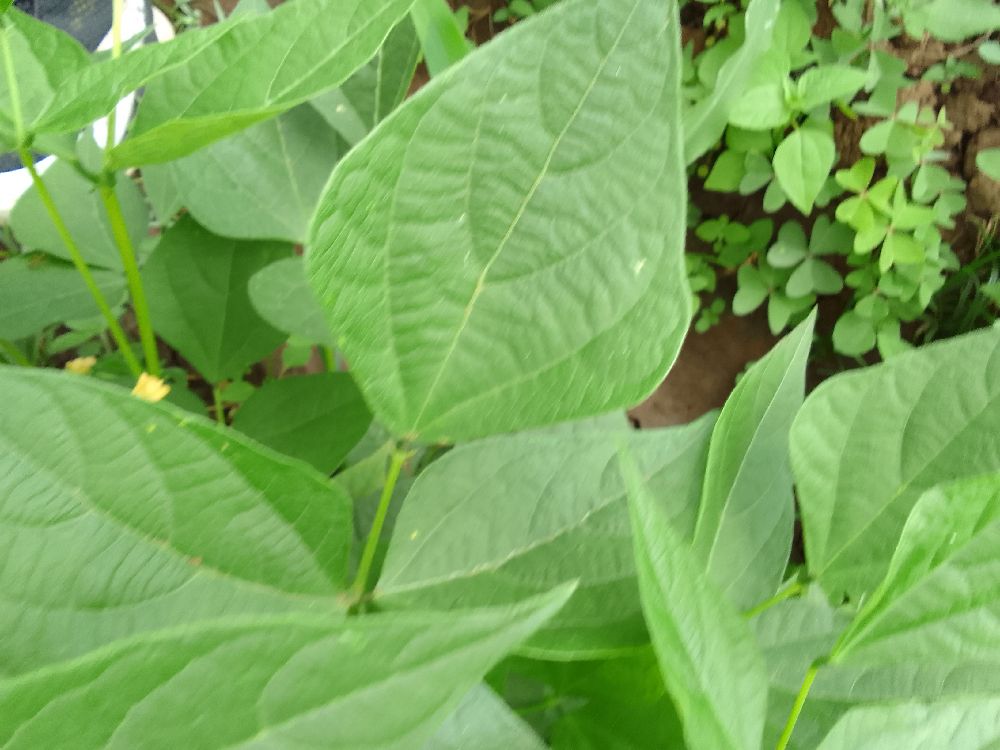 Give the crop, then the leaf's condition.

common bean, healthy
